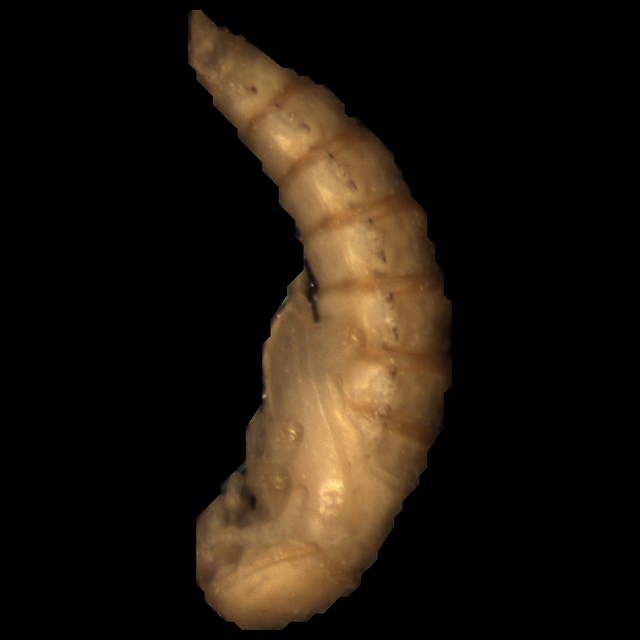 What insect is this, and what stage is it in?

mealworm pupa
